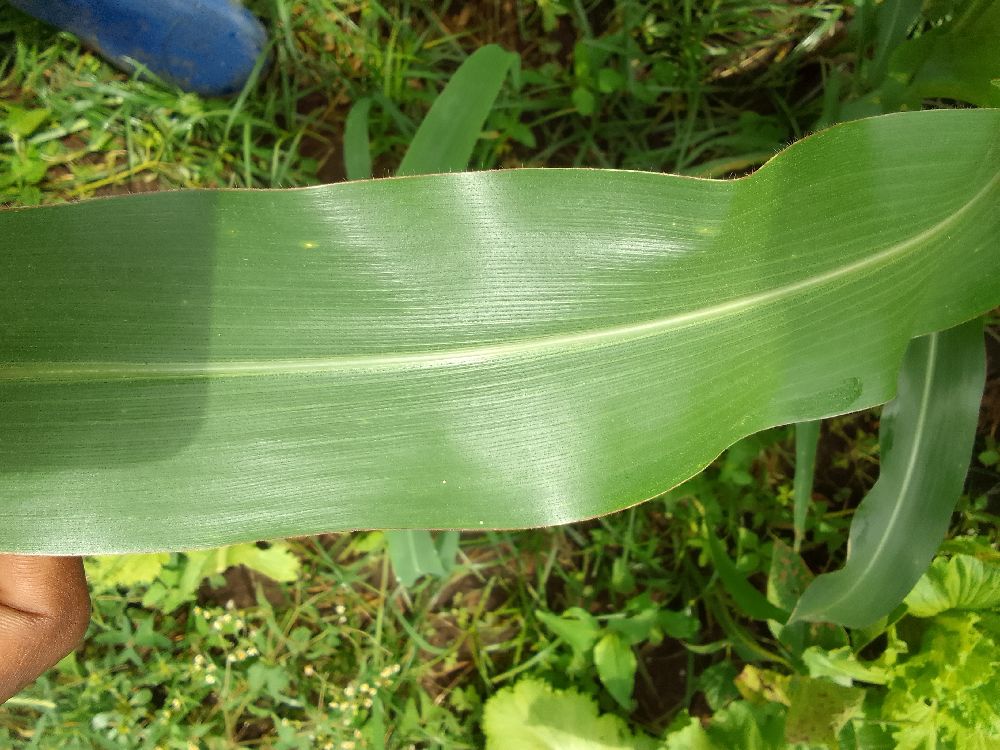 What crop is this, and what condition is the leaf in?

maize, healthy
